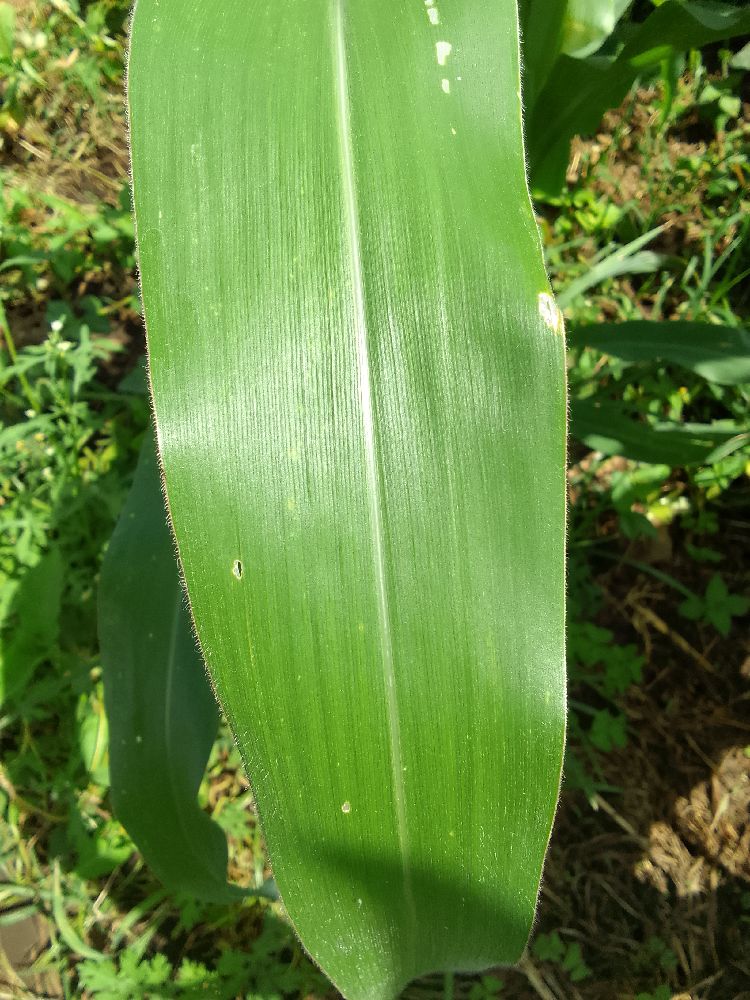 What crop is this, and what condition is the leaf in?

maize, healthy
